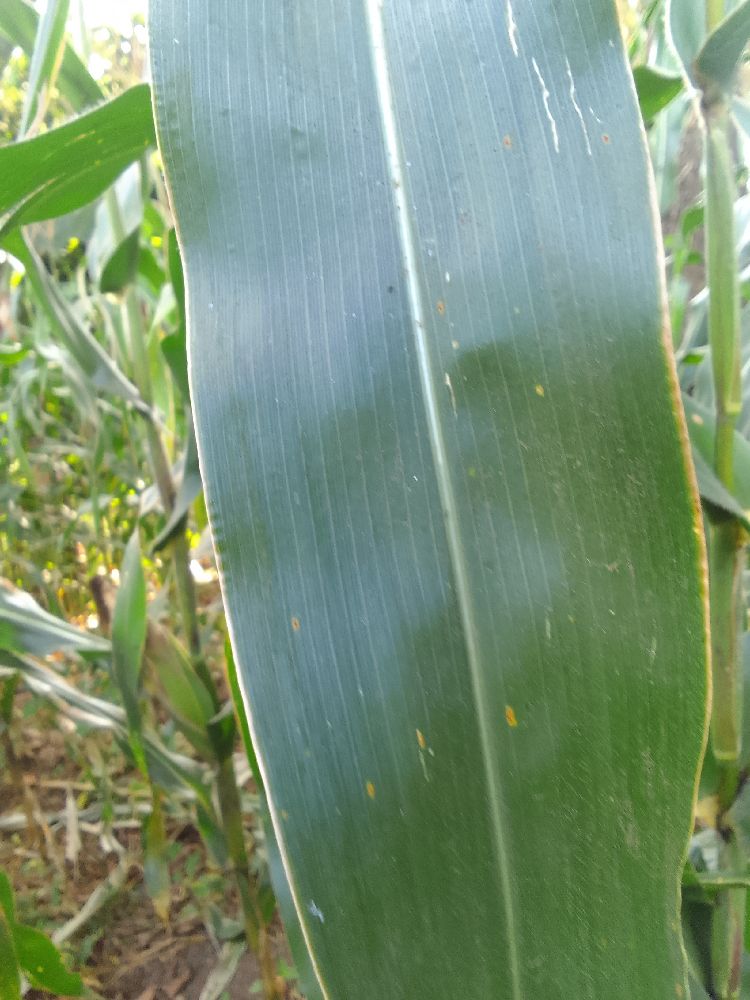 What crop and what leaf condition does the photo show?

maize, healthy
